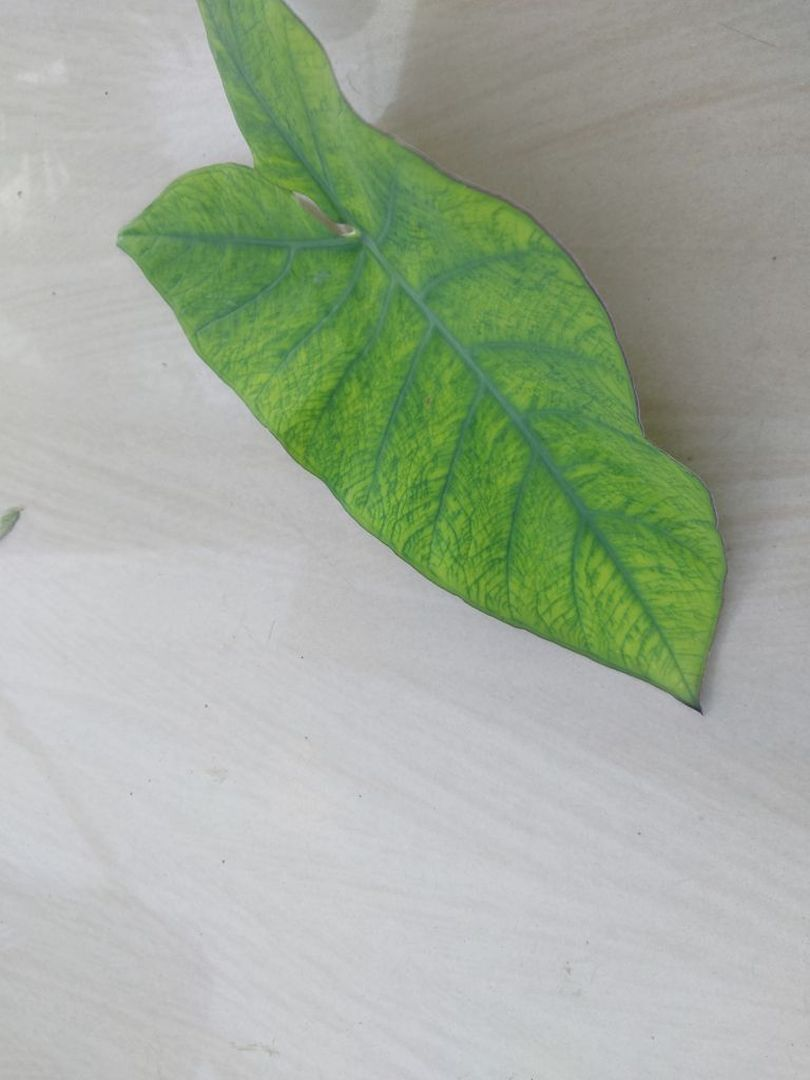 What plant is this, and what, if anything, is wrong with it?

taro, mosaic
